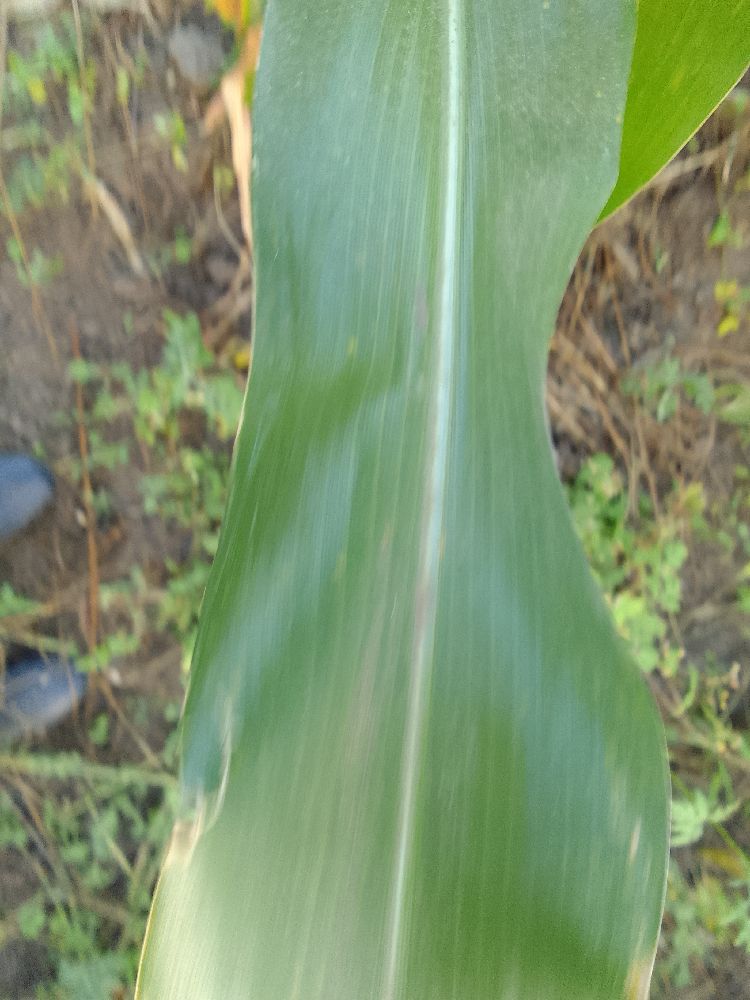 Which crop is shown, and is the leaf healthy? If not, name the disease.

maize, healthy
